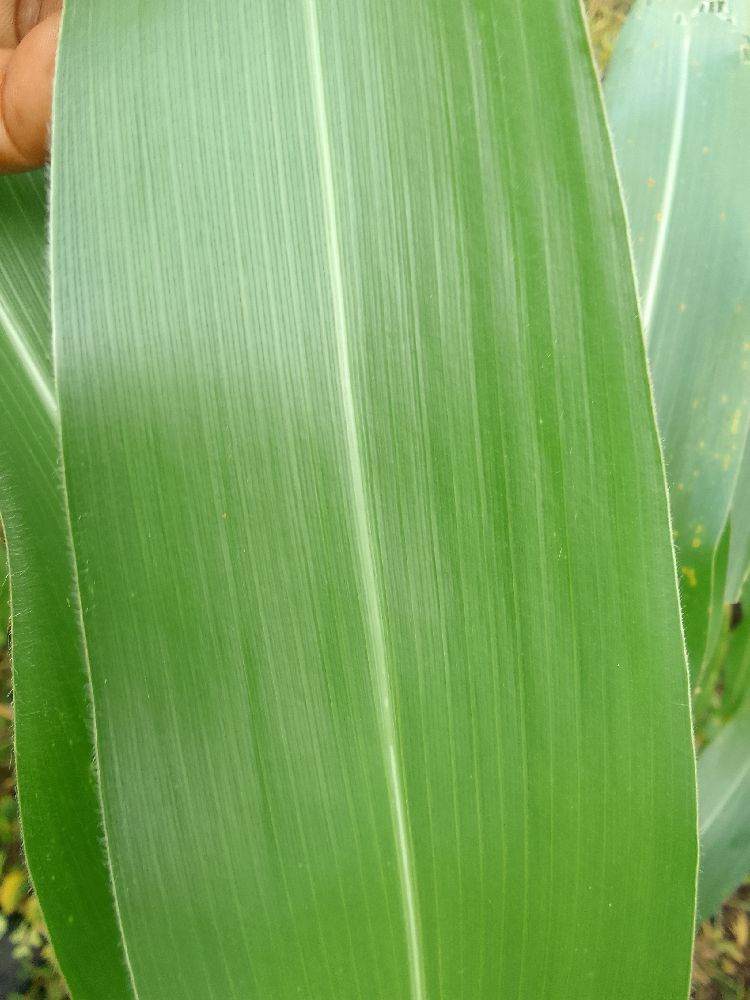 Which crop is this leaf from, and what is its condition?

maize, healthy
